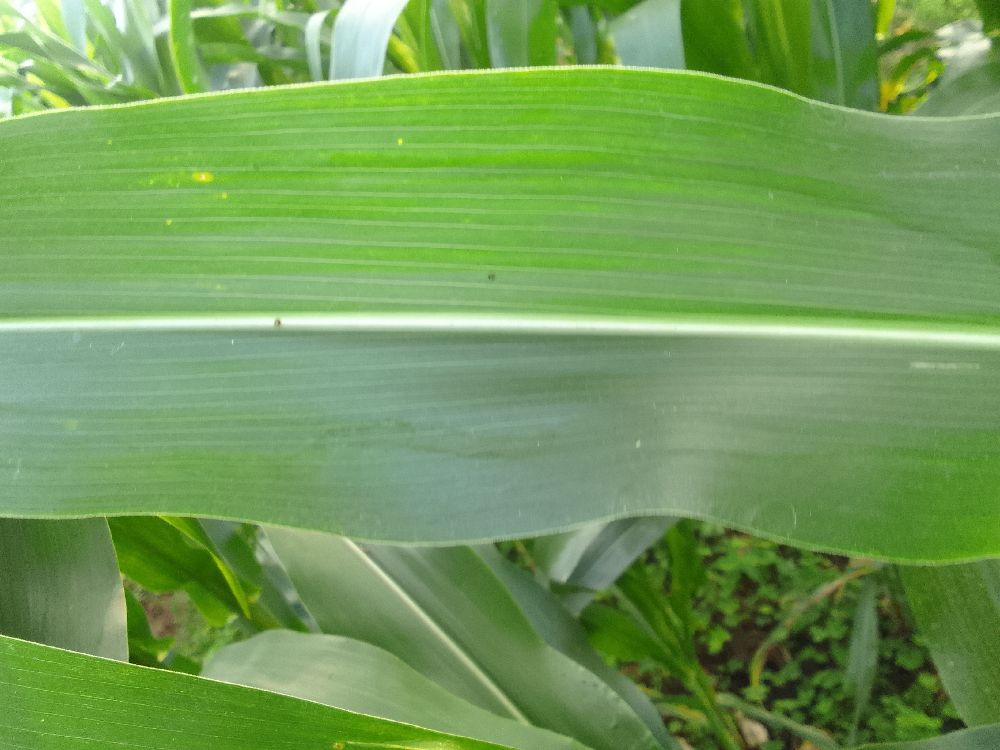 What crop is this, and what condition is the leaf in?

maize, healthy
